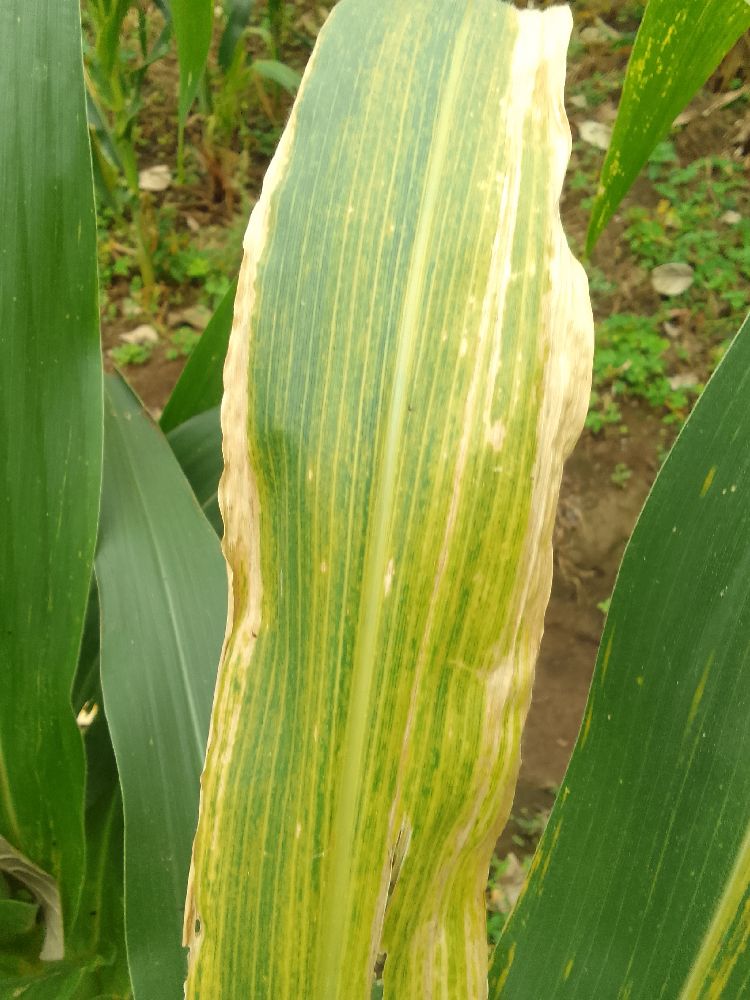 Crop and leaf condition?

maize, maize lethal necrosis
